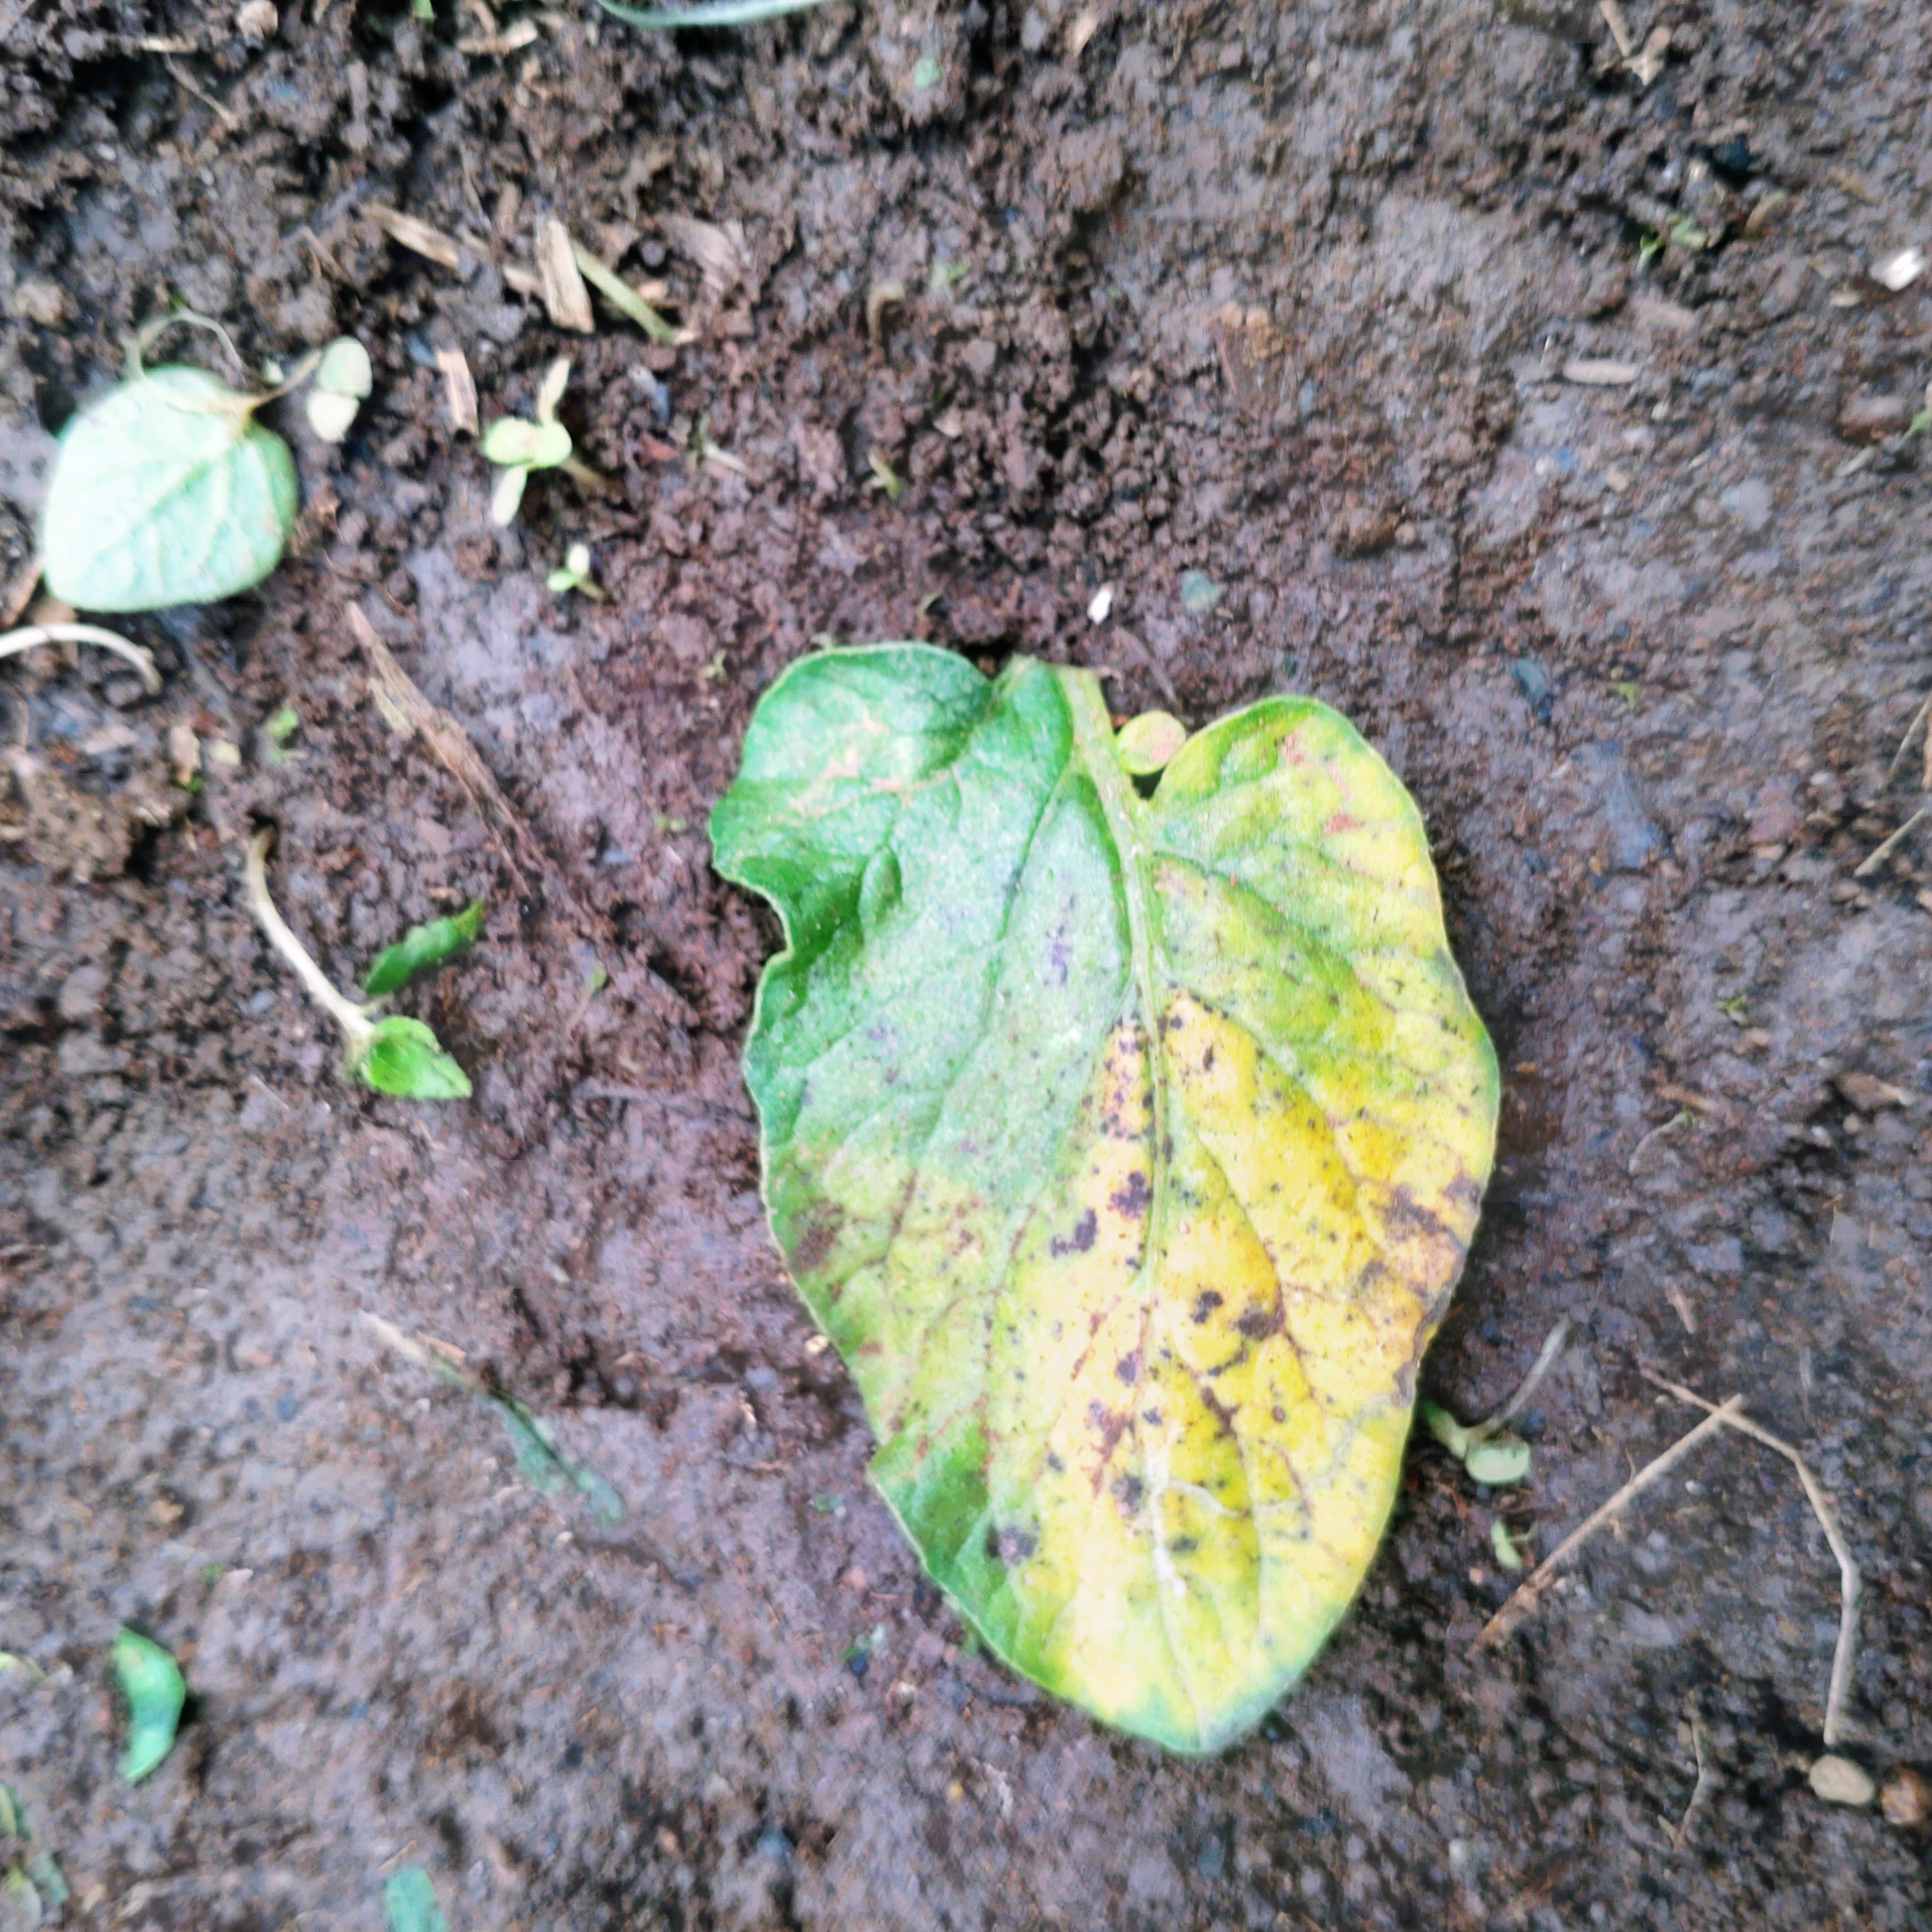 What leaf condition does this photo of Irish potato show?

late blight
